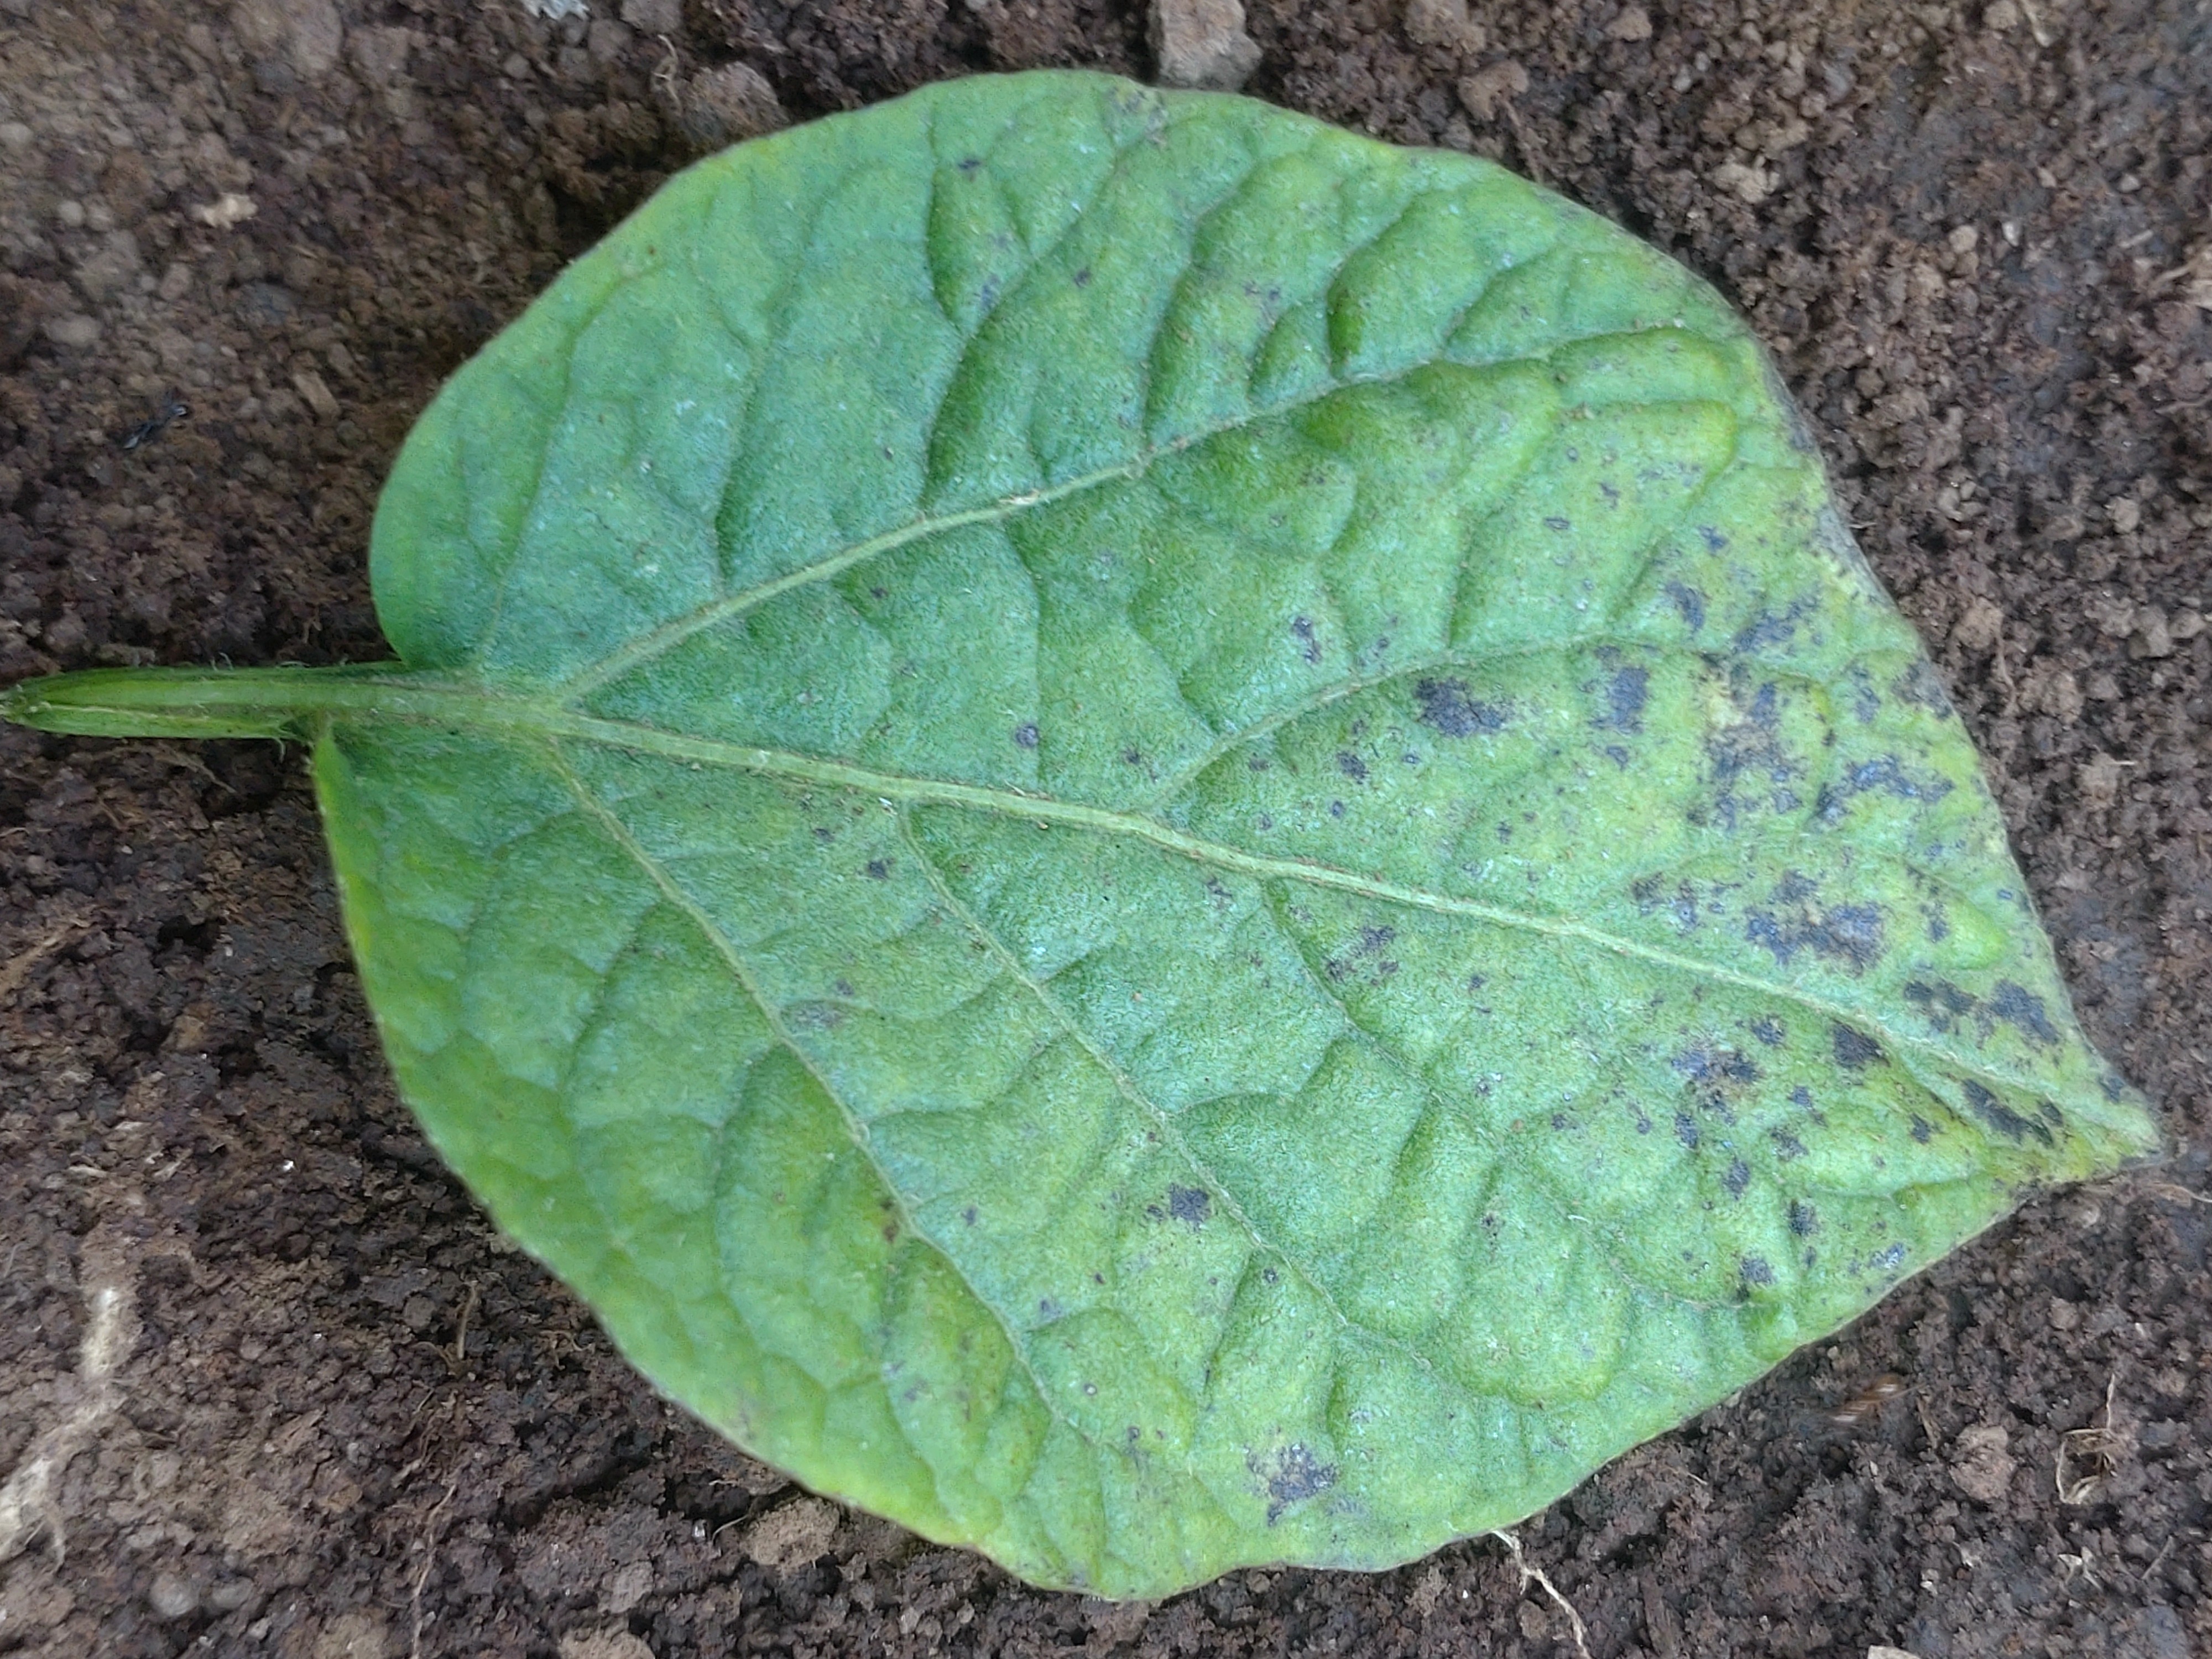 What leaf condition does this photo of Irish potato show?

late blight
